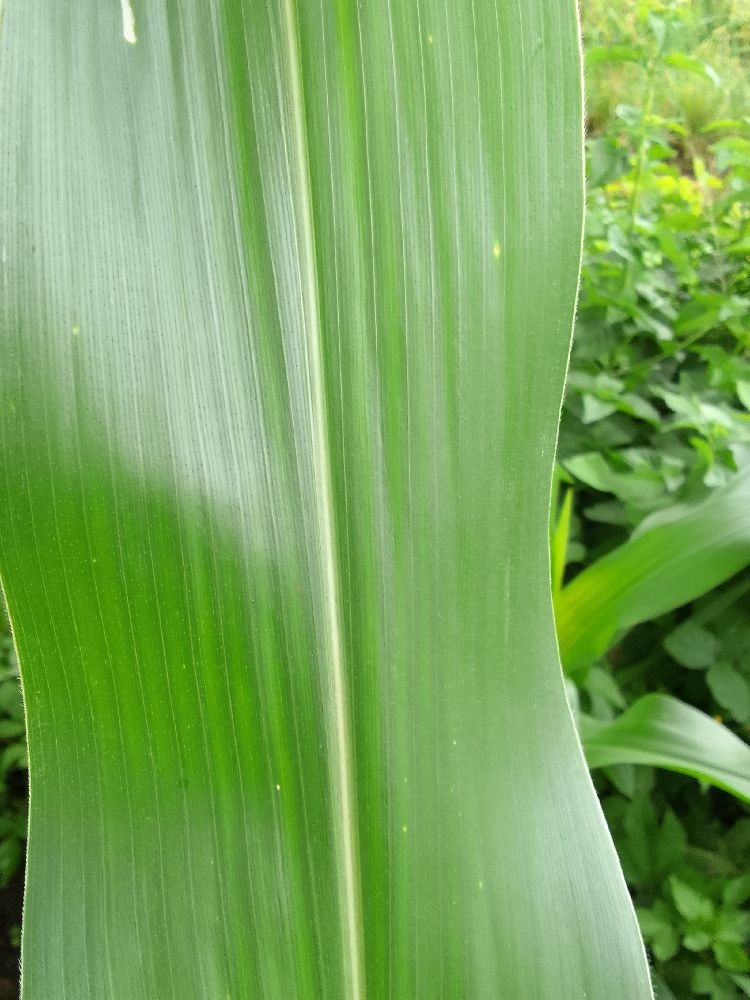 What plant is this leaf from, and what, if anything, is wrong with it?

maize, healthy
